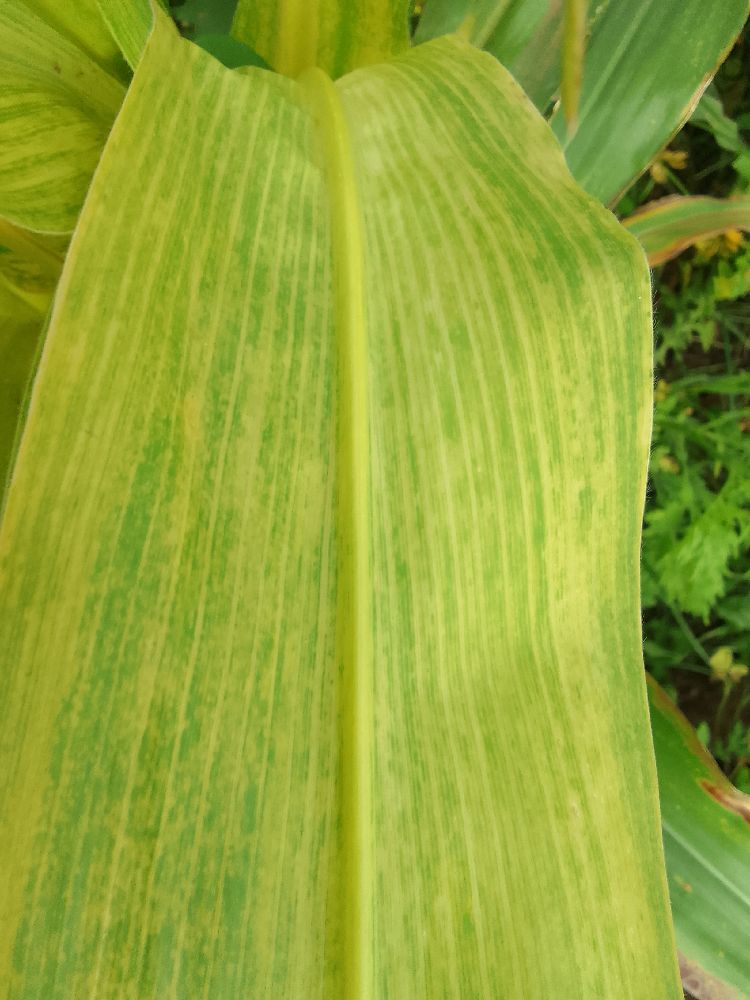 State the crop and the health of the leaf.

maize, maize lethal necrosis
